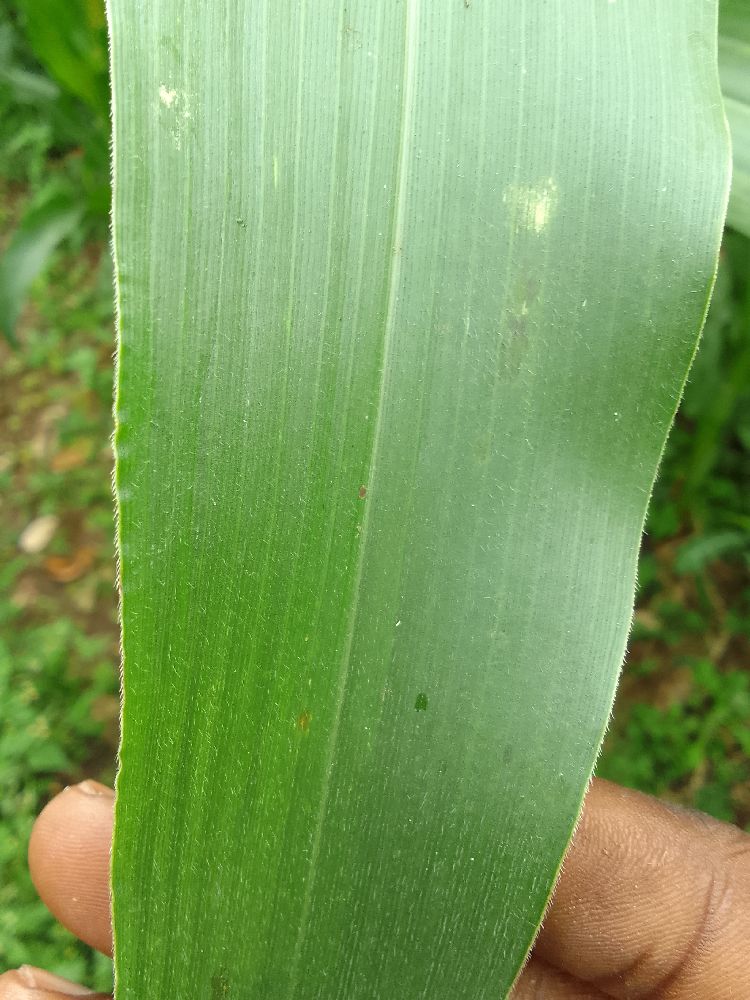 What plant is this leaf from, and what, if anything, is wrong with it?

maize, healthy
